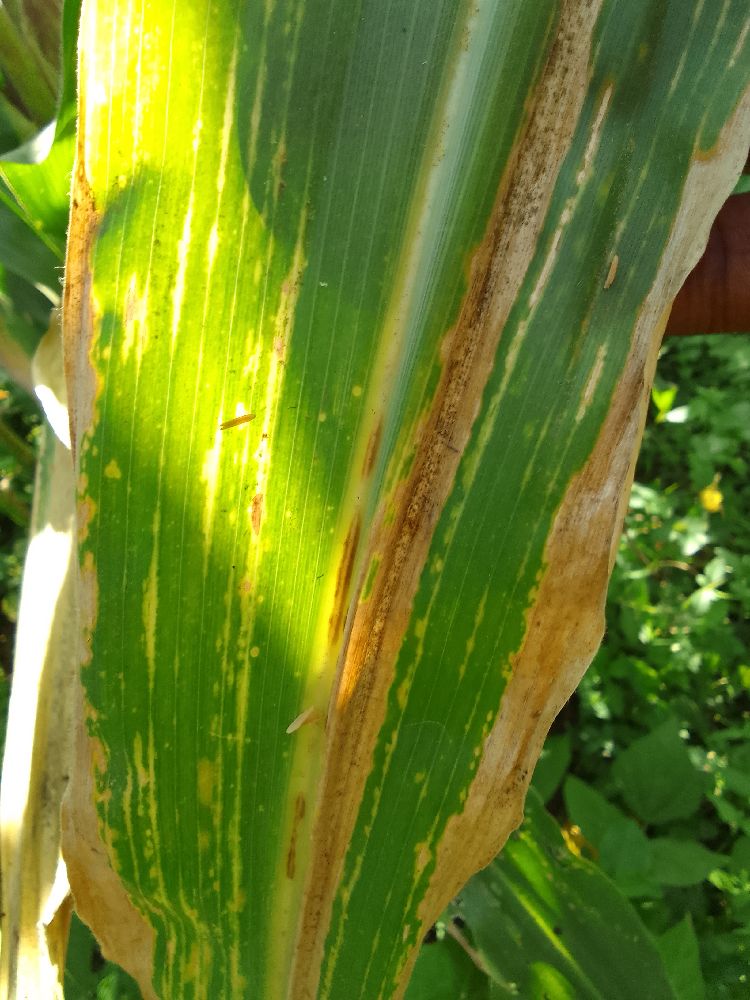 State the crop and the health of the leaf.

maize, maize lethal necrosis
